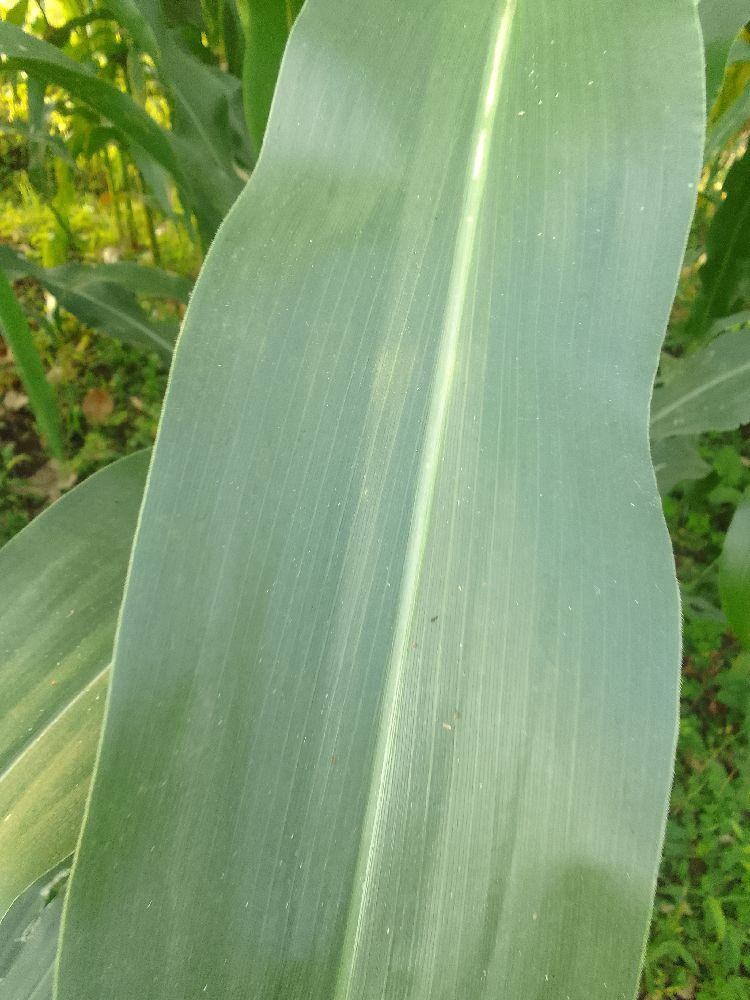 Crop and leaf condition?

maize, healthy
